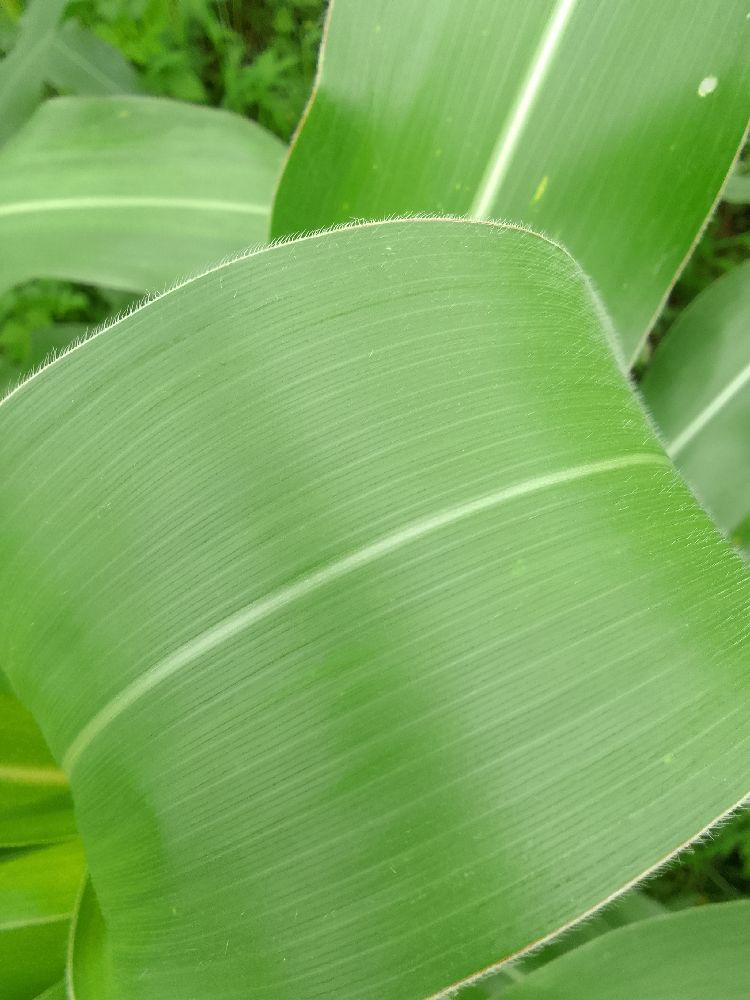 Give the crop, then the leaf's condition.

maize, healthy
